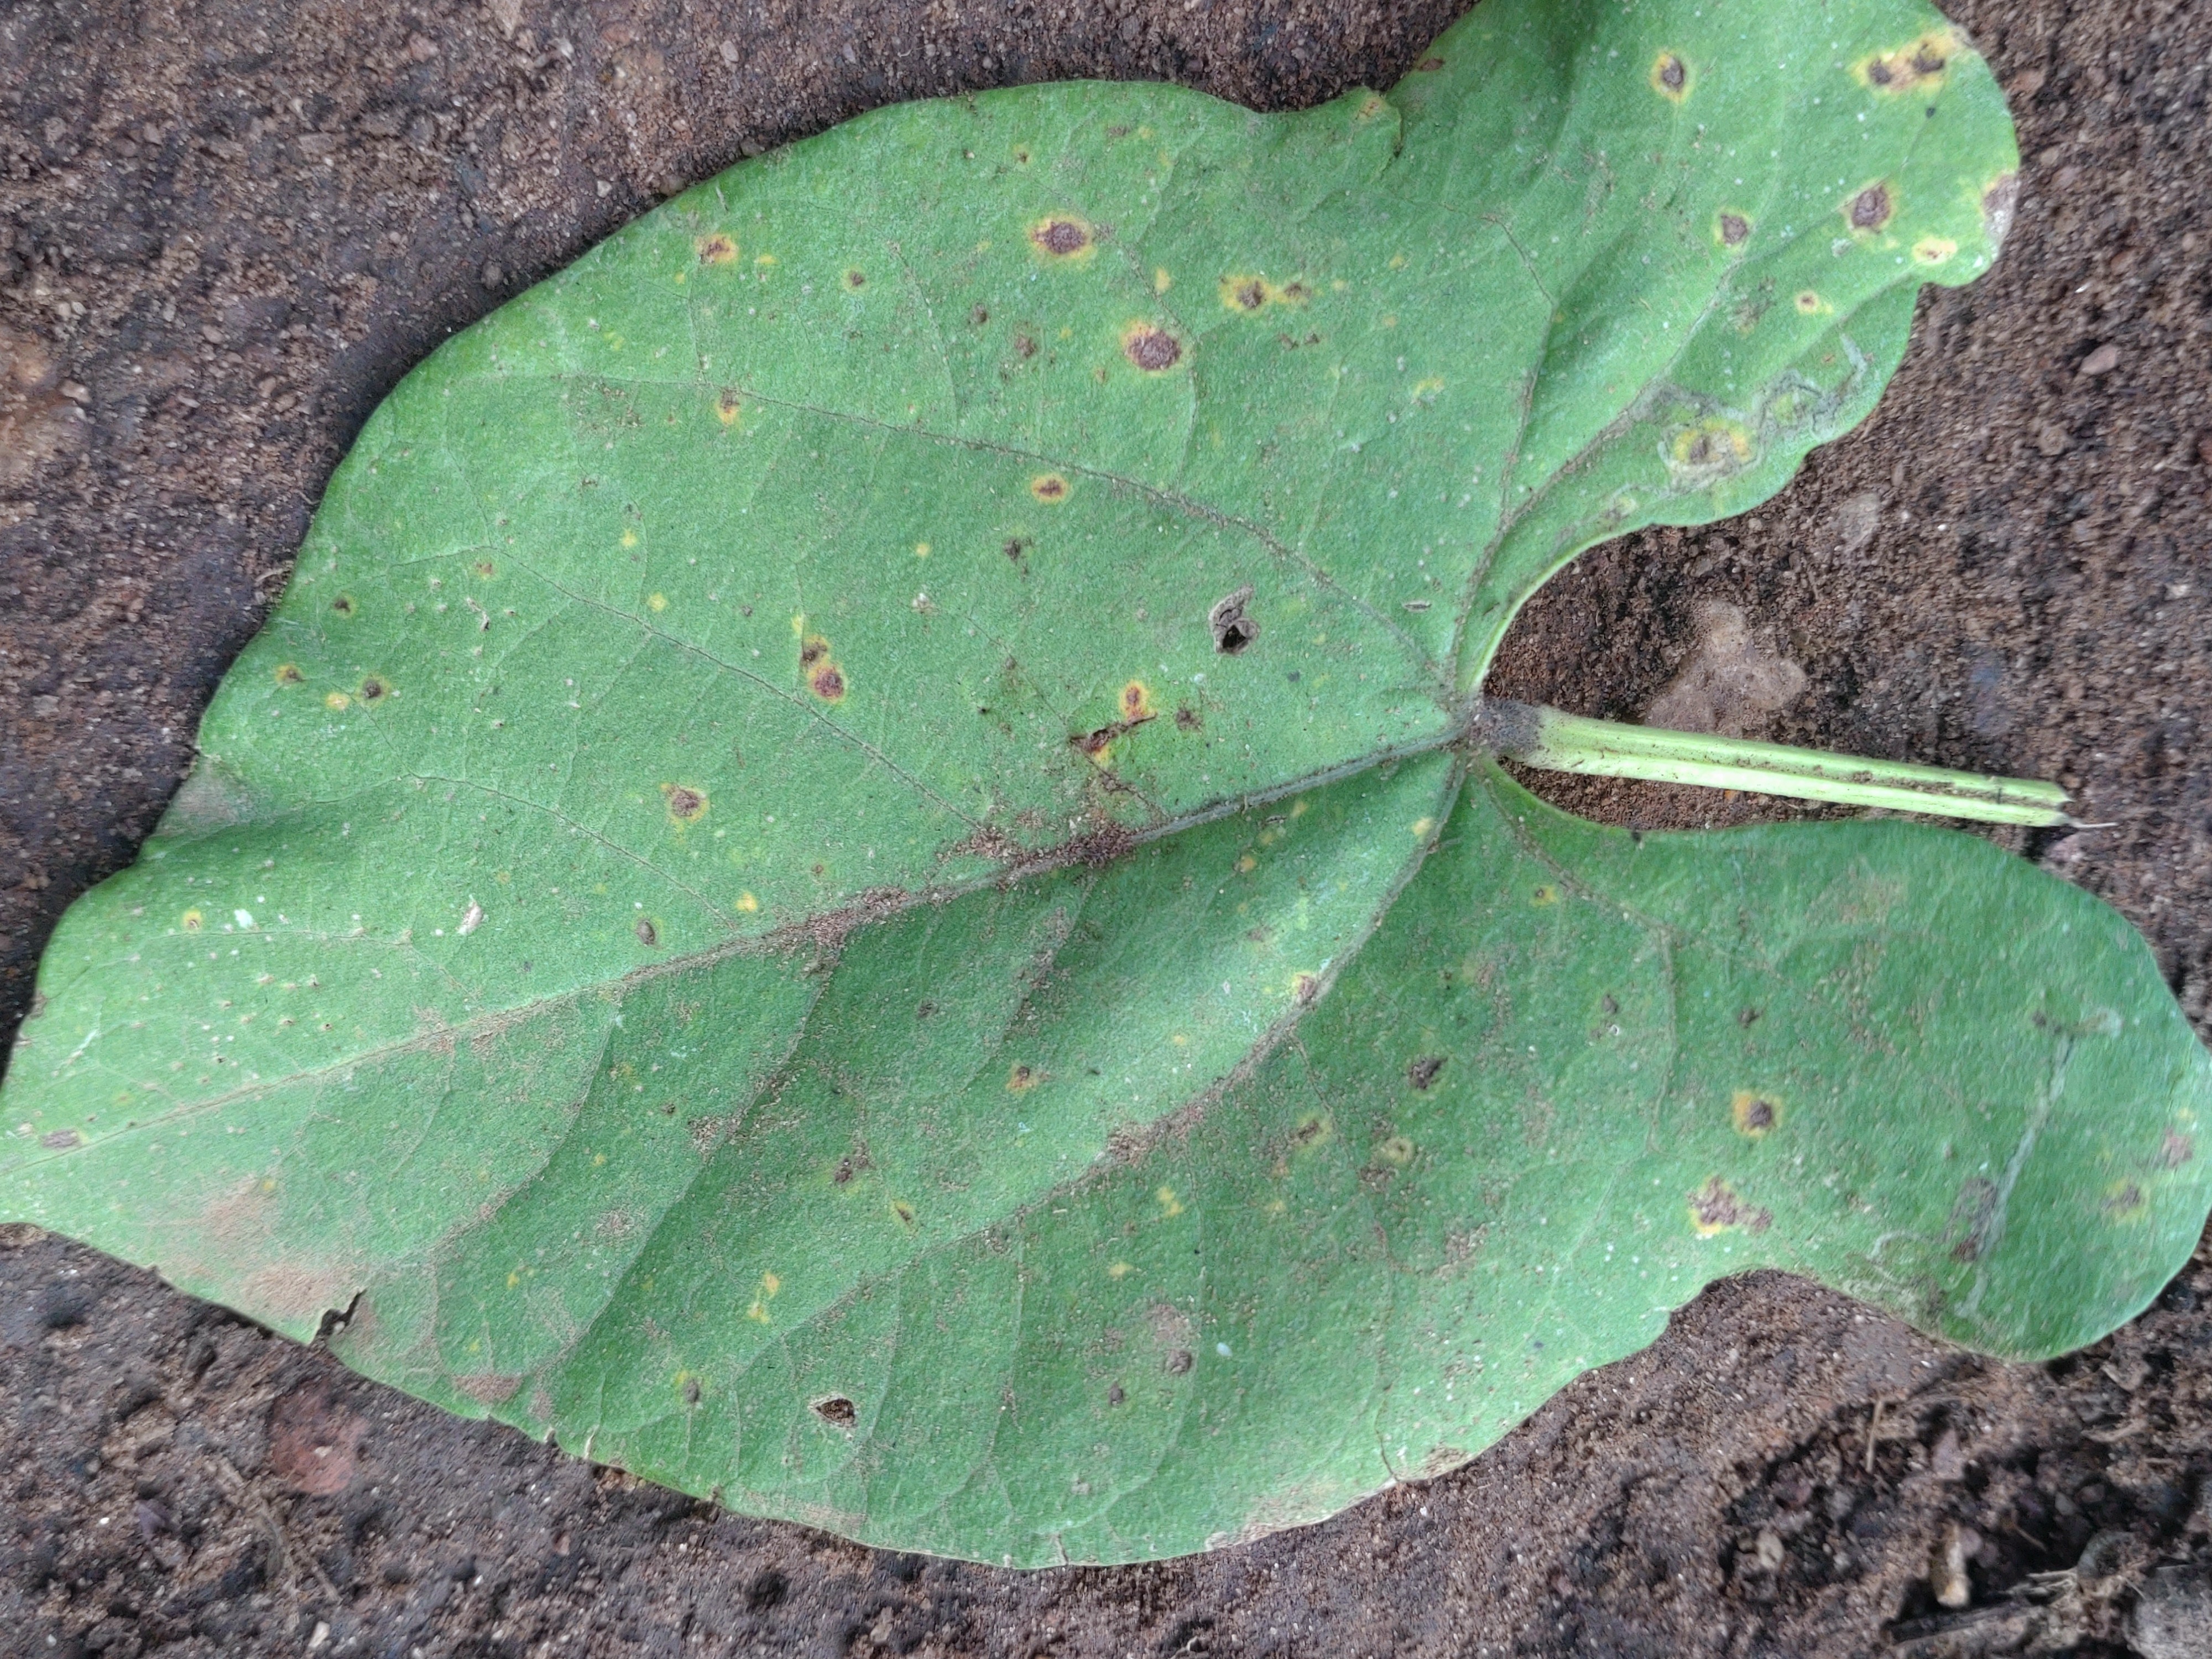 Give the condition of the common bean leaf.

anthracnose
